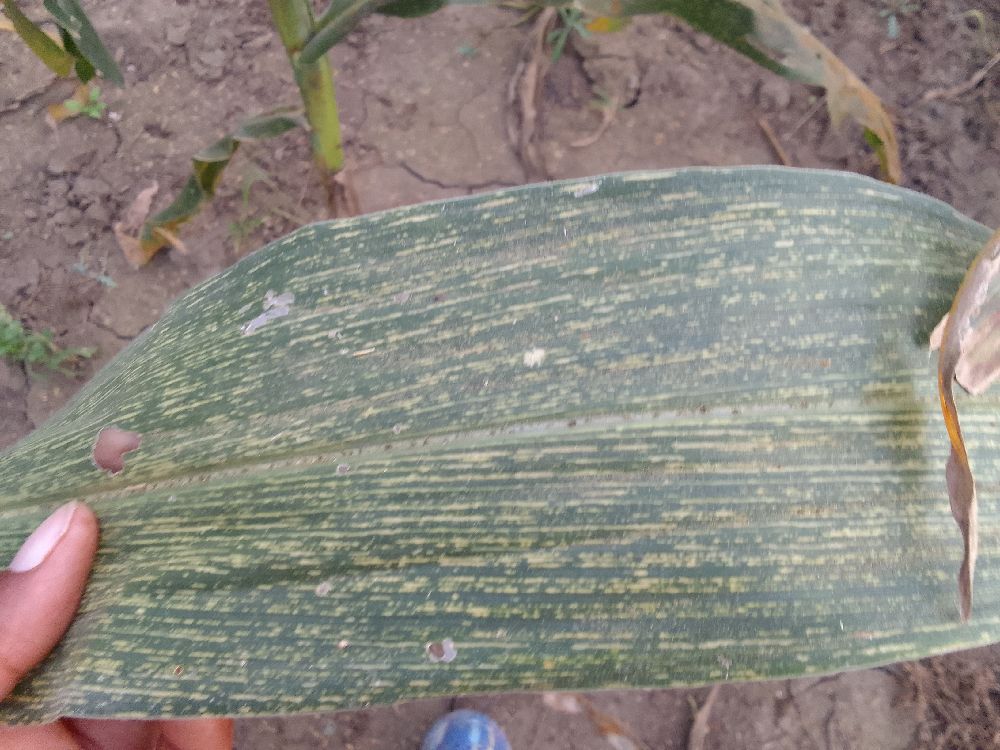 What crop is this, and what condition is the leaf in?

maize, maize streak virus
